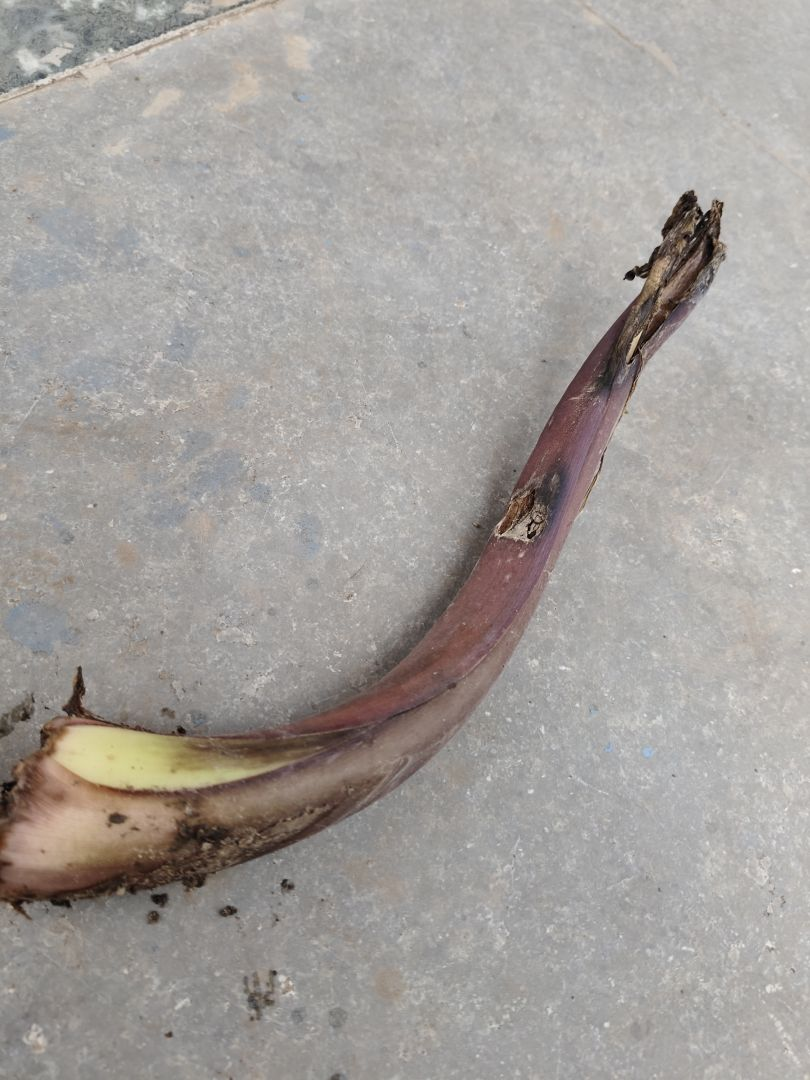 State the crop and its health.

taro, root rot
